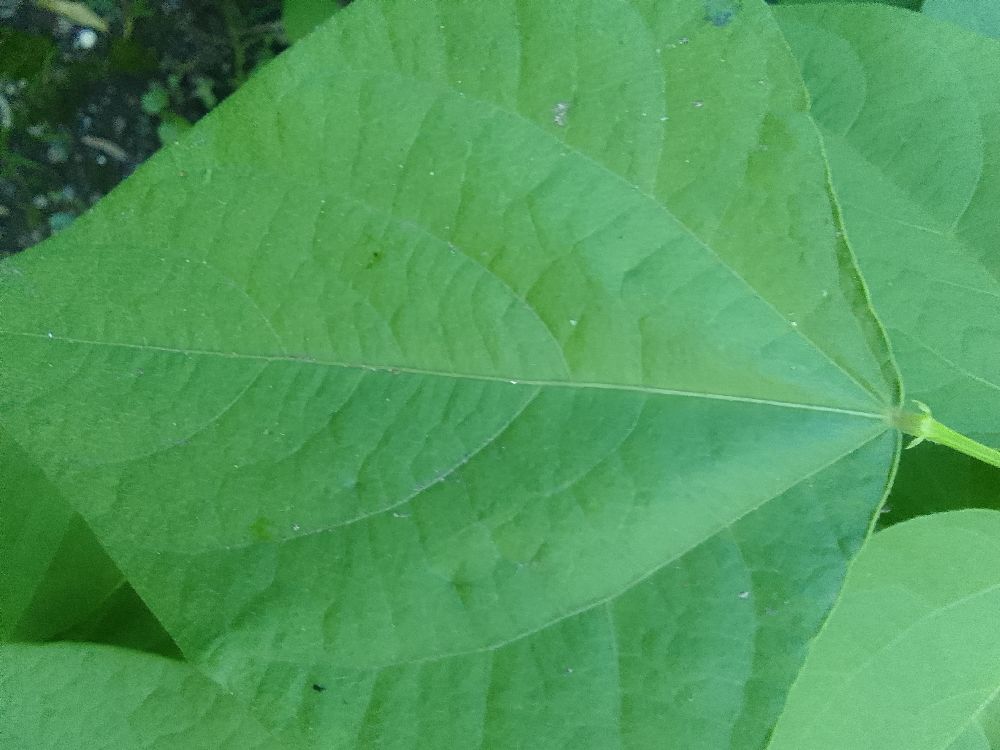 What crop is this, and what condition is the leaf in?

common bean, healthy
